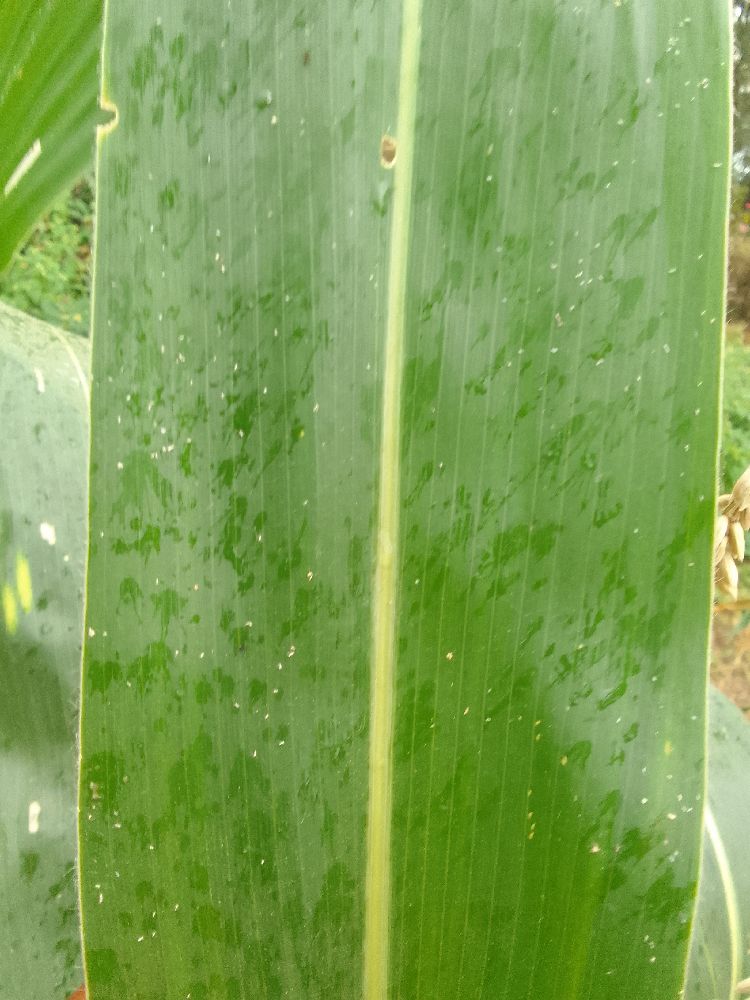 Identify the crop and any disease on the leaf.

maize, healthy
